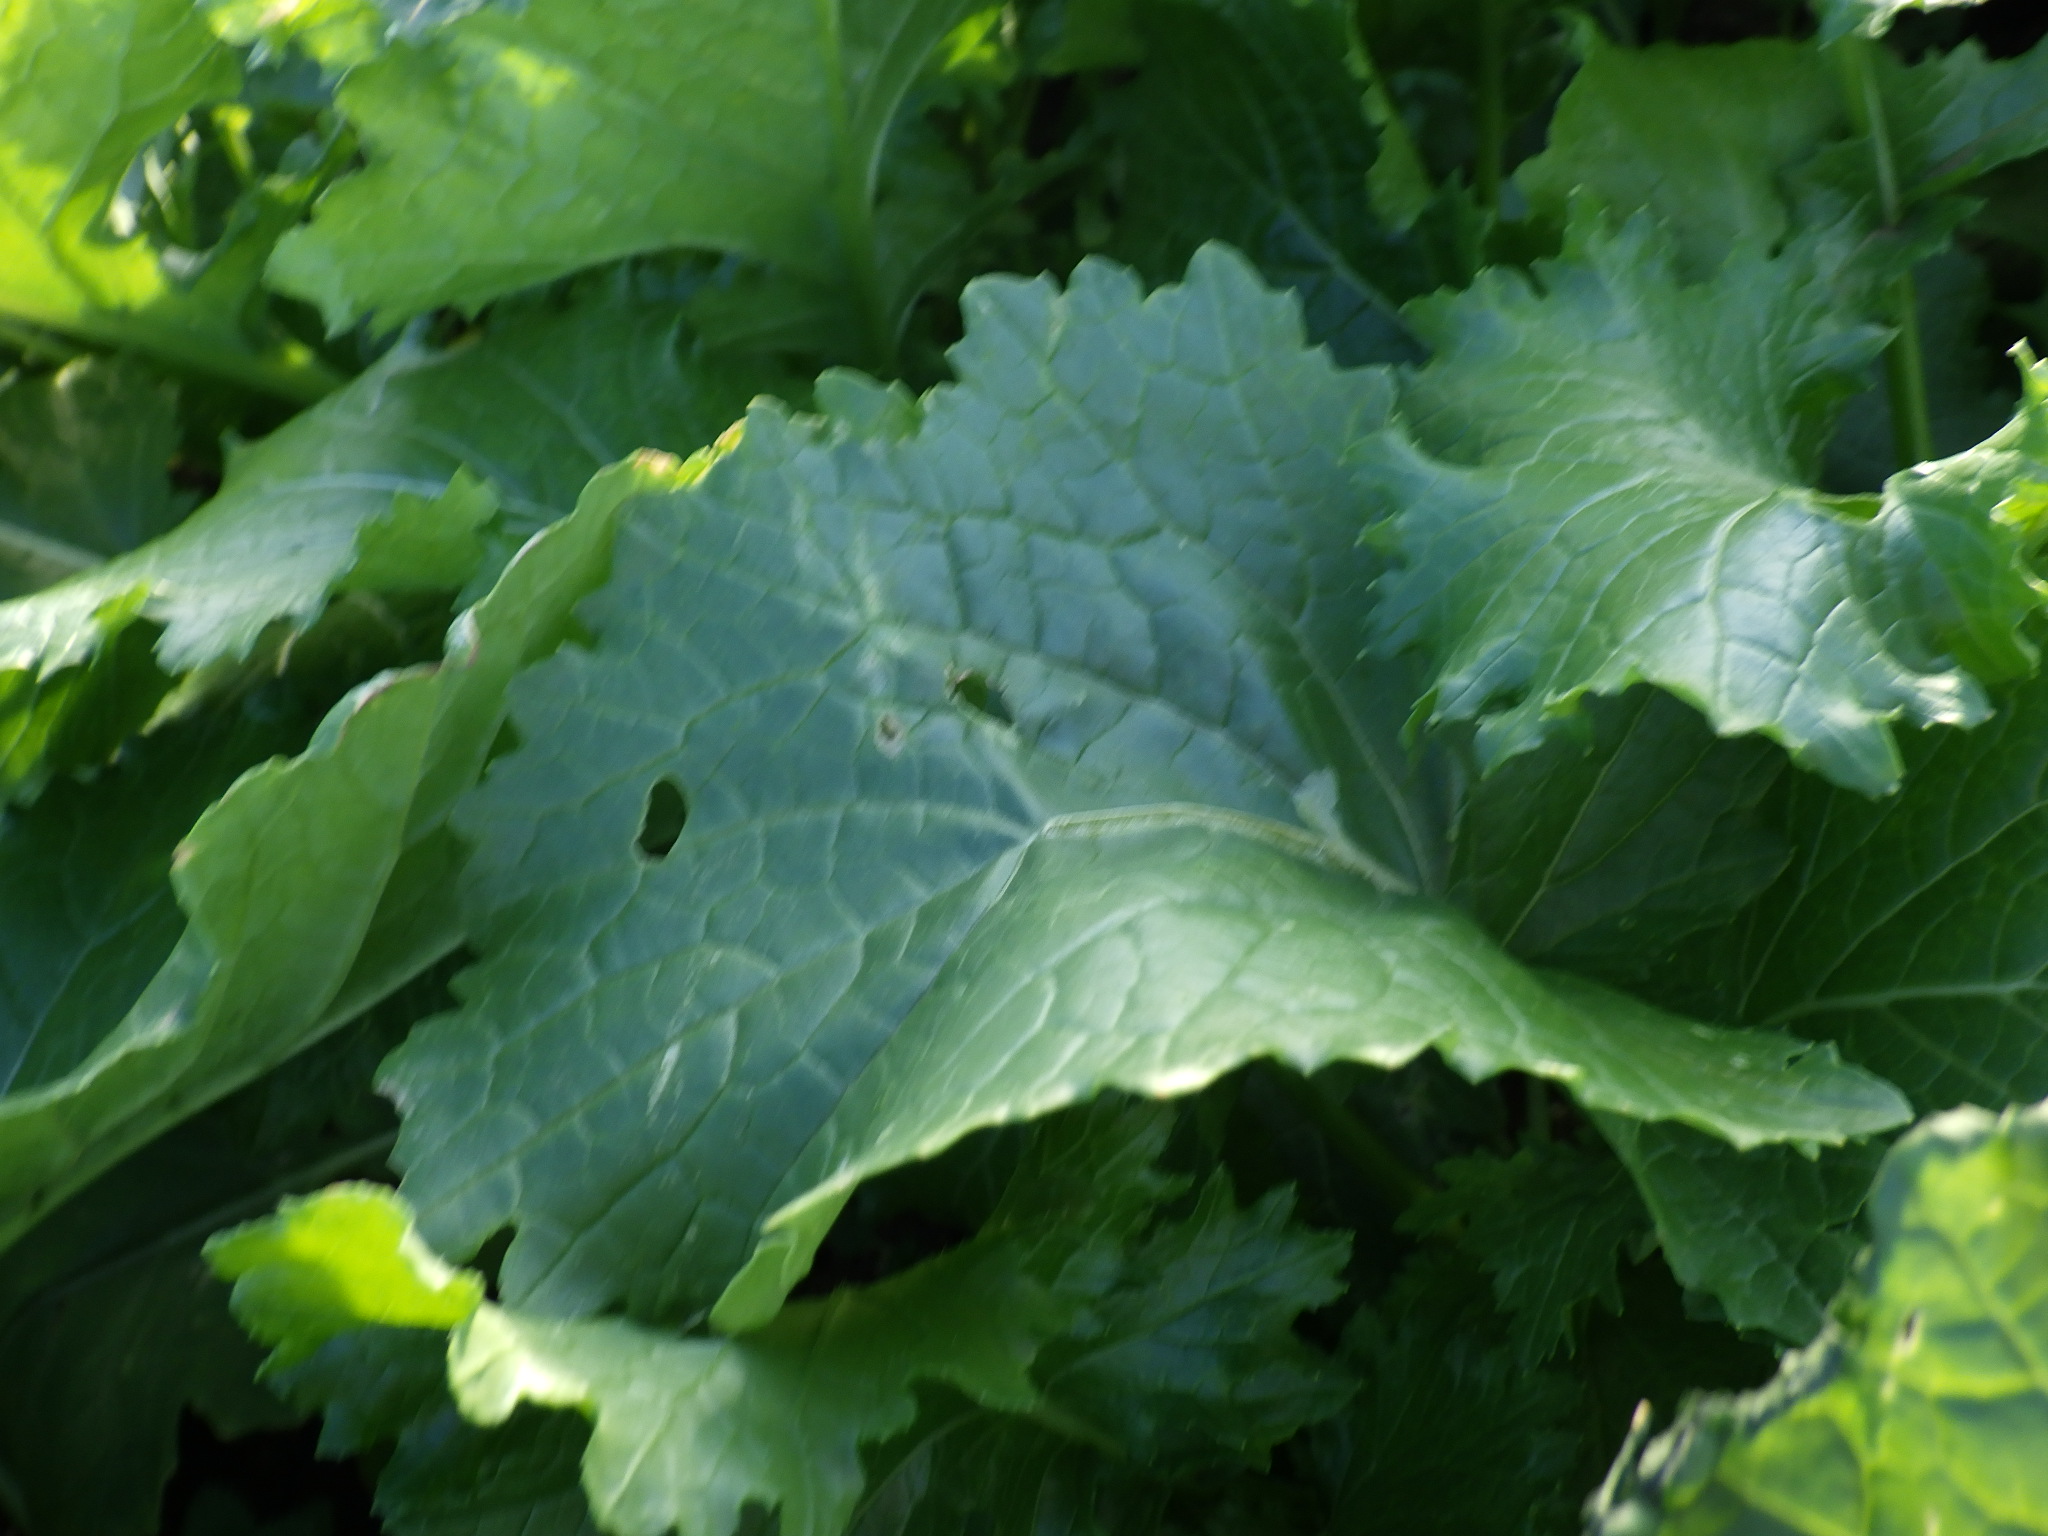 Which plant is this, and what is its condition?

rapini, phytophagous
